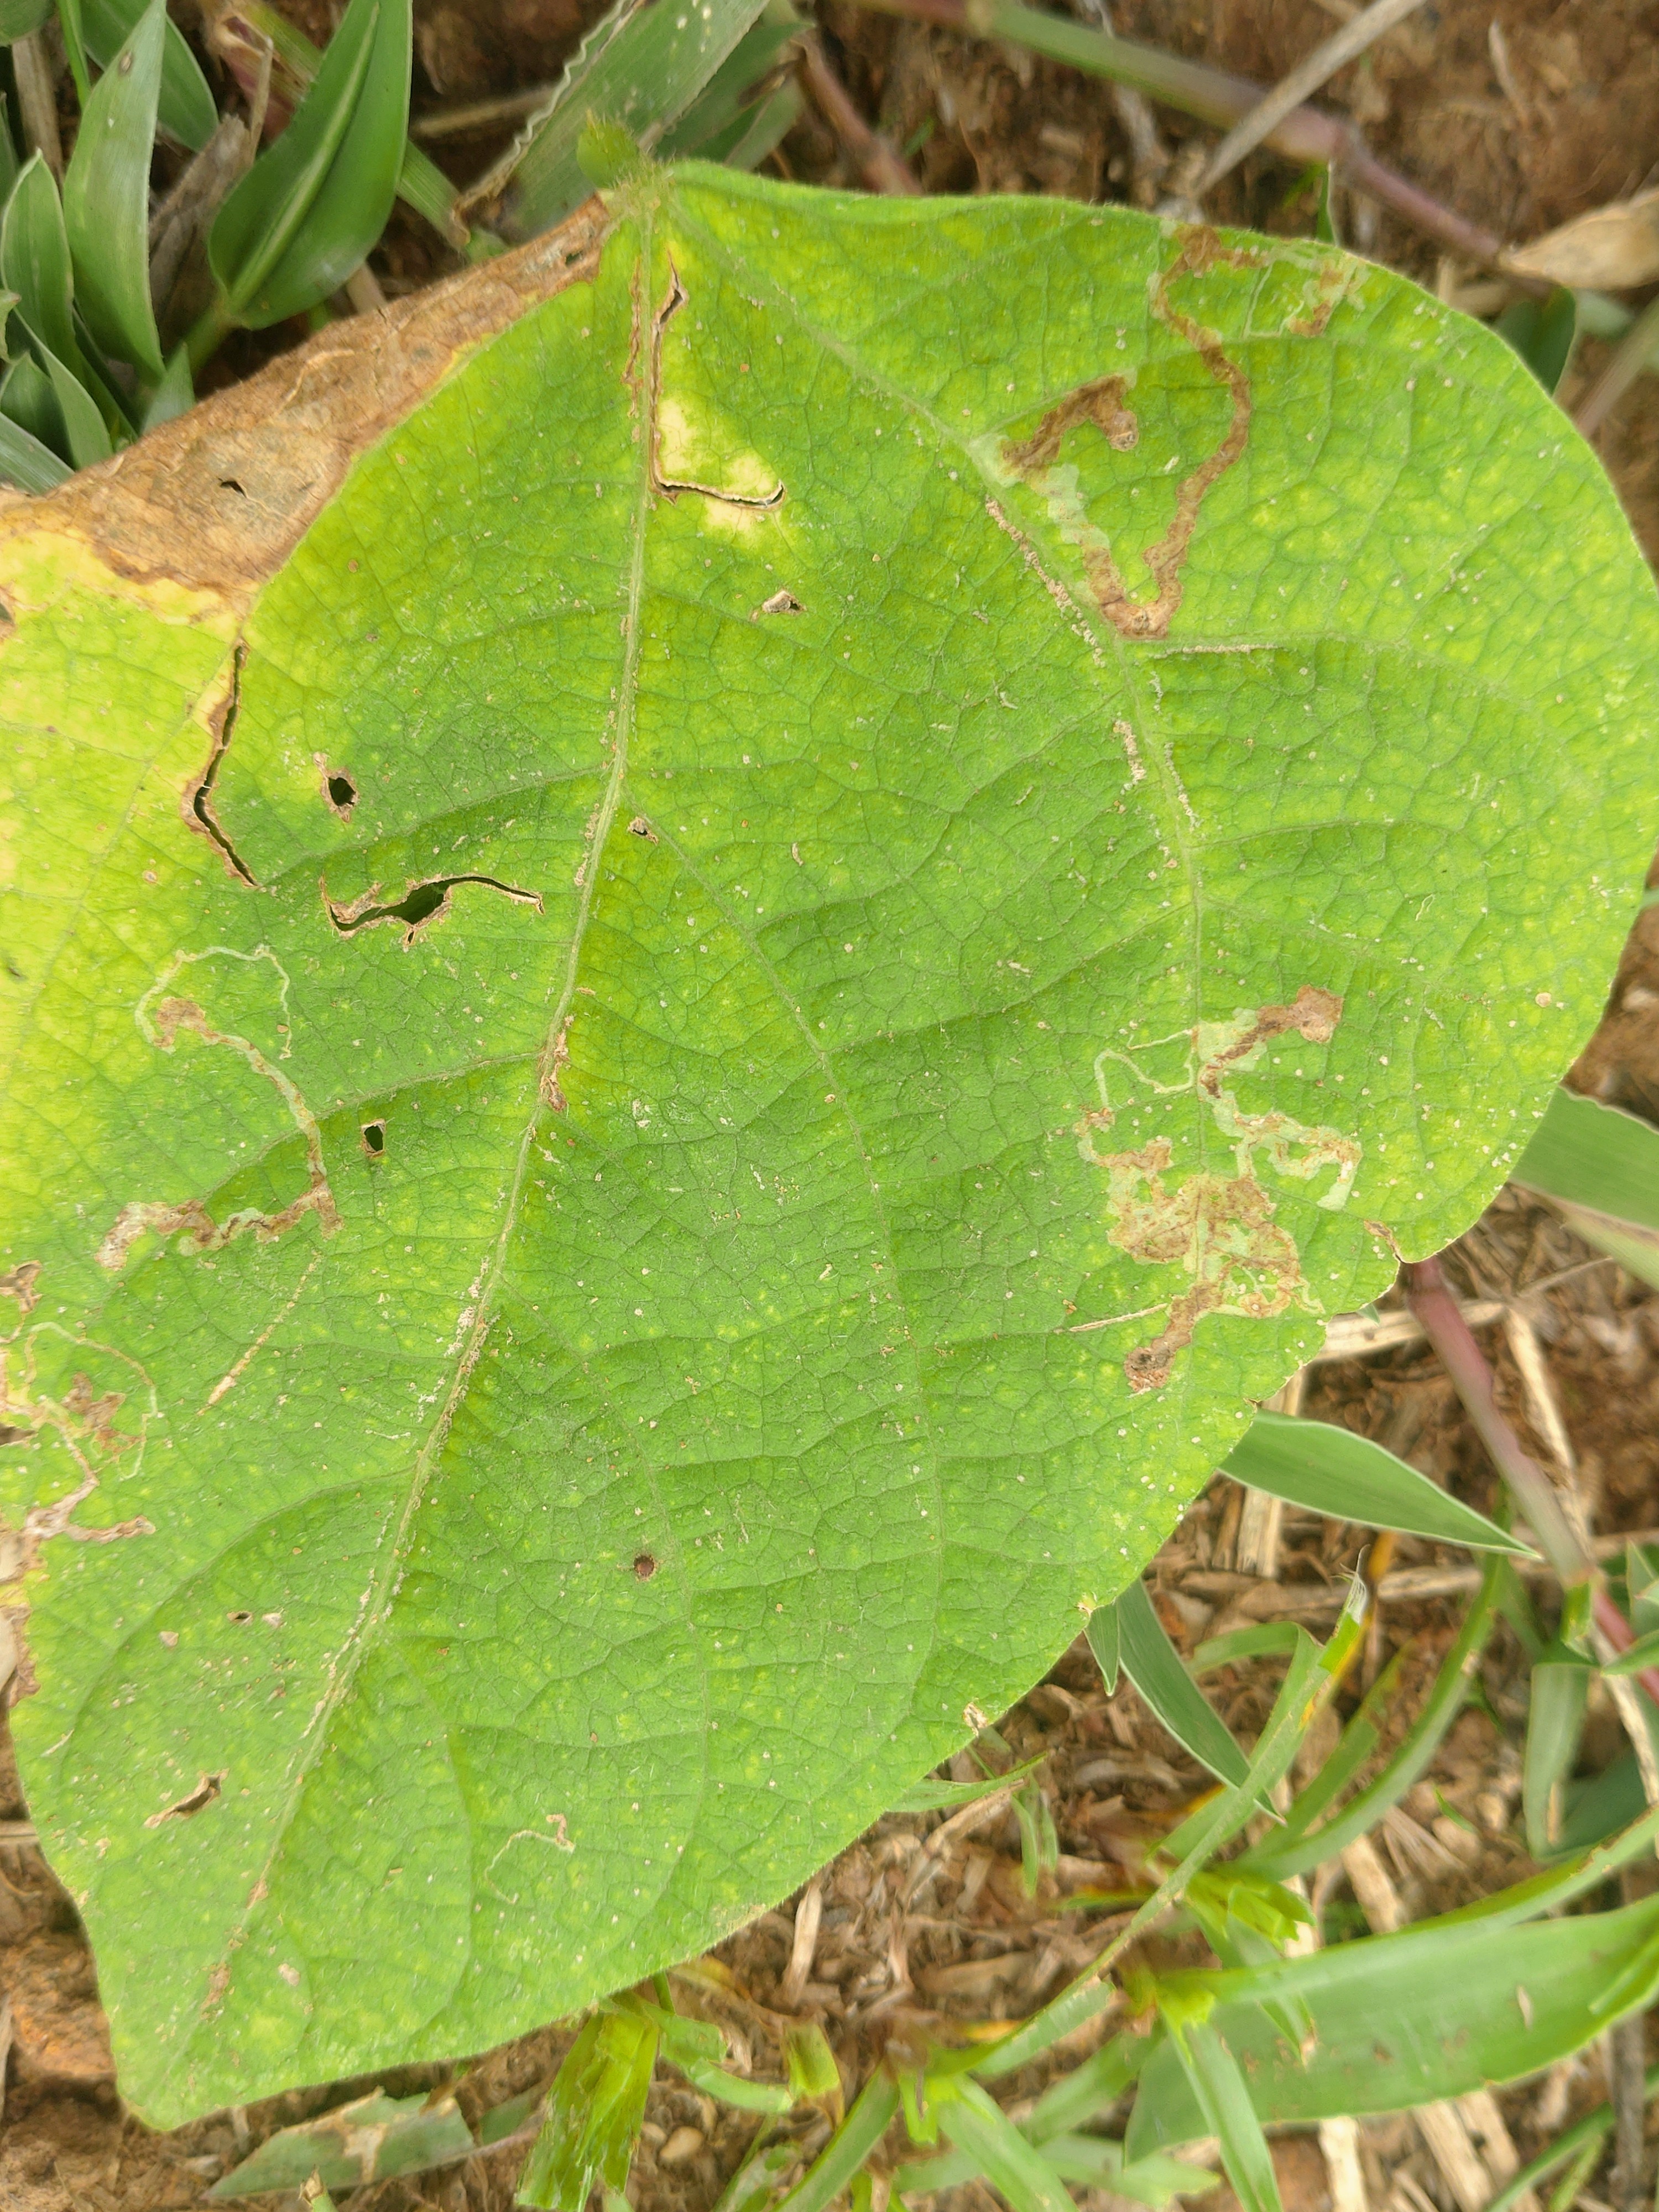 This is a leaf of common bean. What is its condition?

rust
